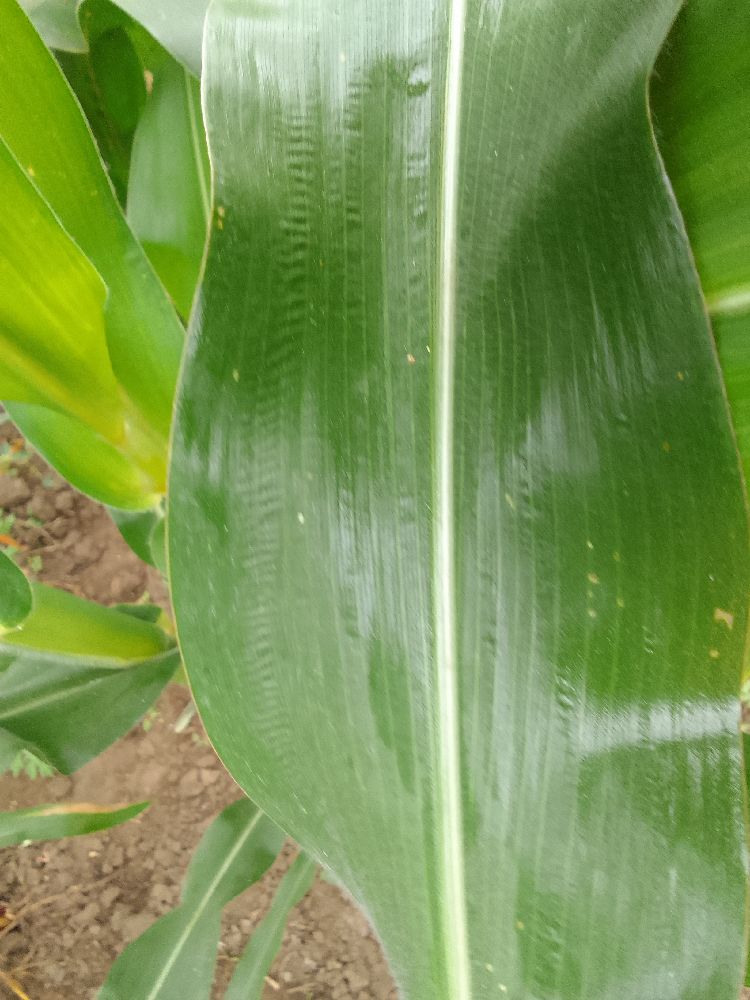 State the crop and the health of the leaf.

maize, healthy
